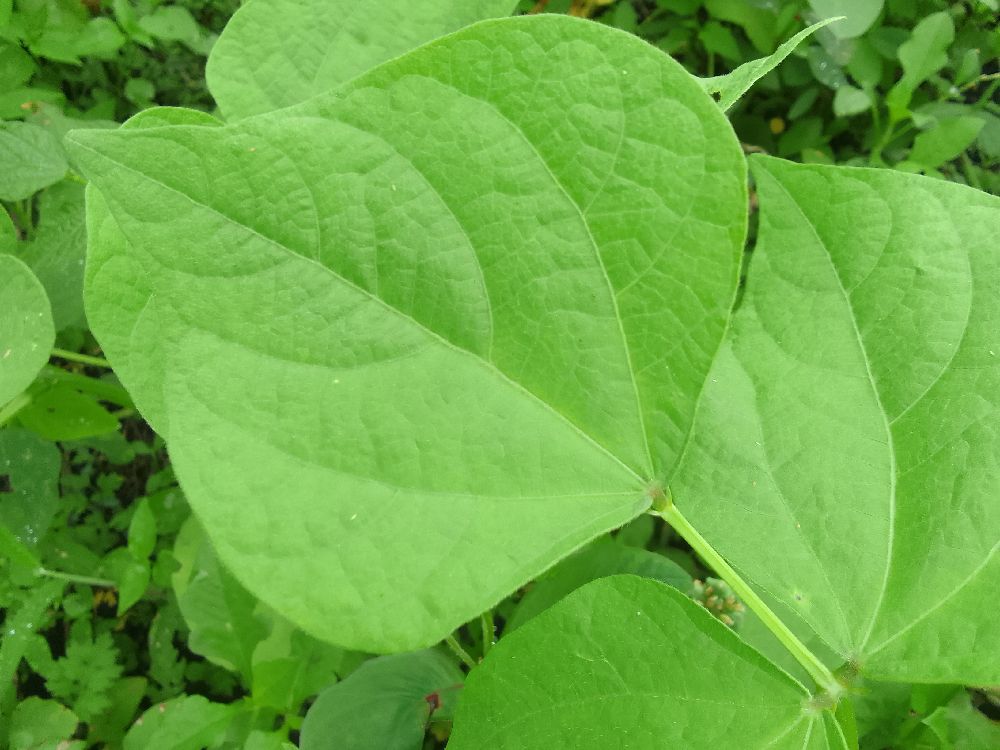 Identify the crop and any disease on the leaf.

common bean, healthy
